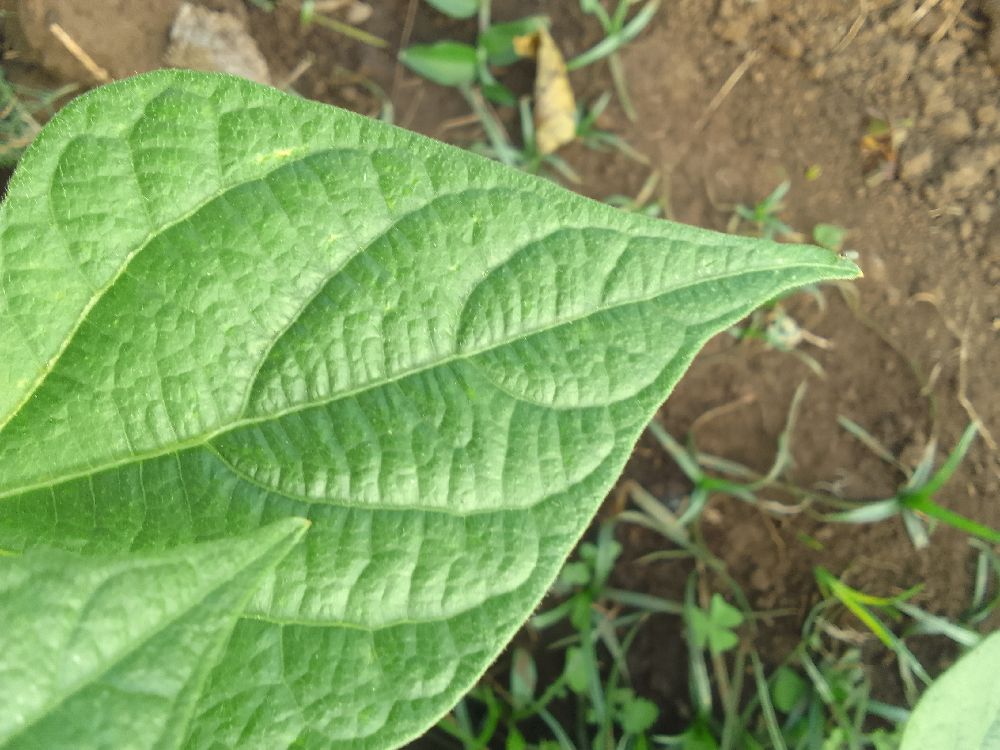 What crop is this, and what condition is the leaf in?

common bean, healthy
